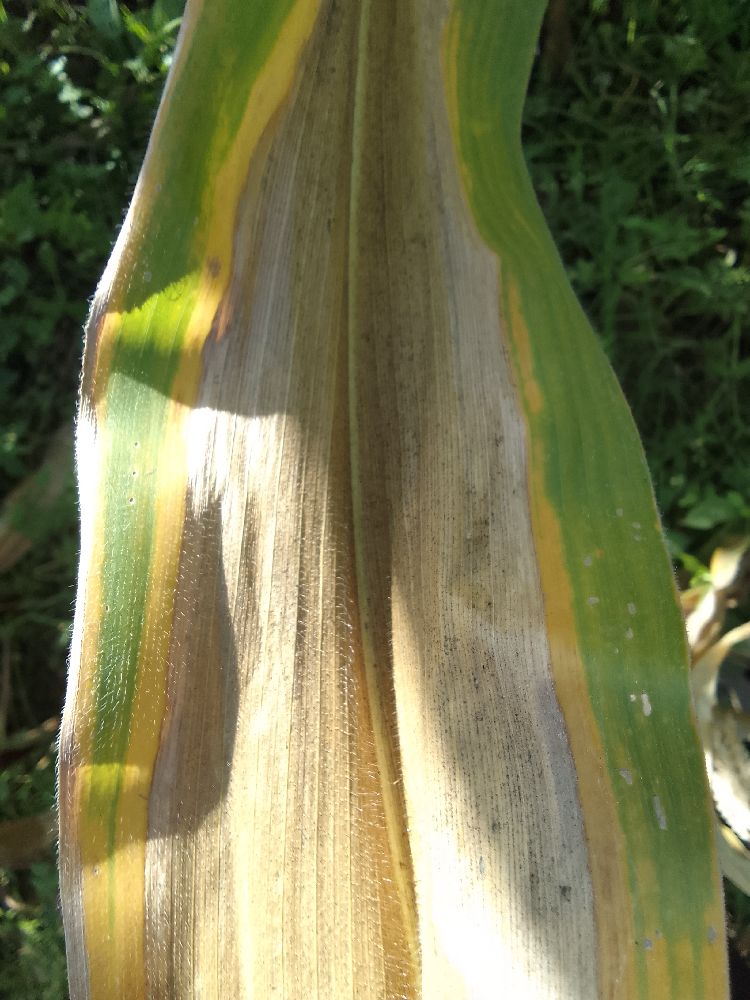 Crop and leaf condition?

maize, maize lethal necrosis
